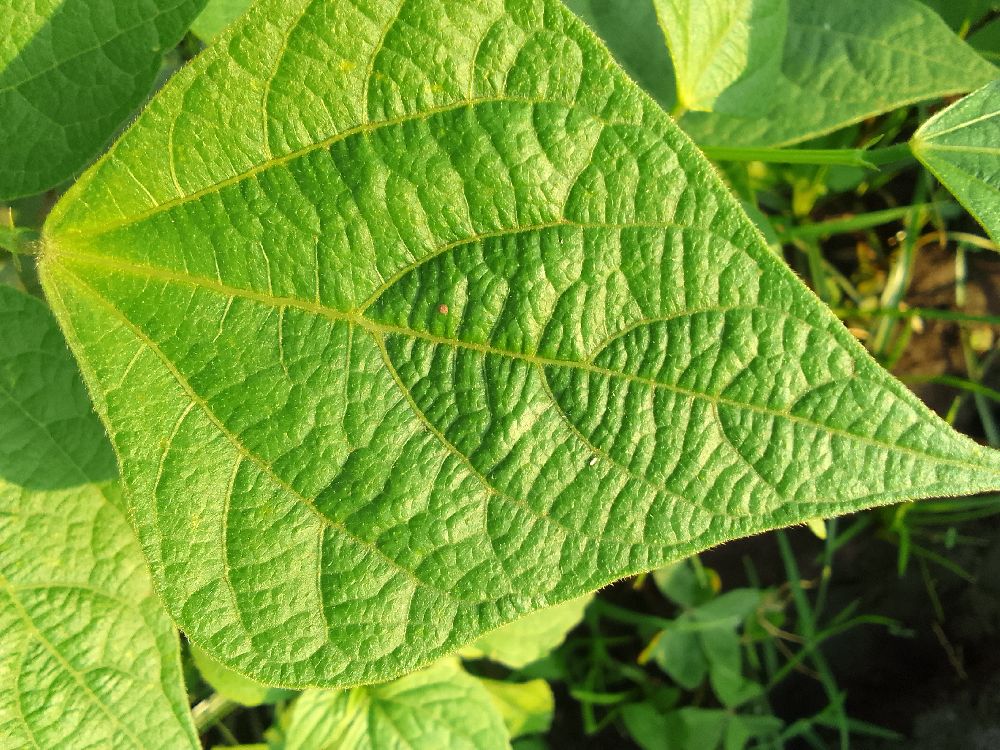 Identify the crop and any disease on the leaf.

common bean, healthy
